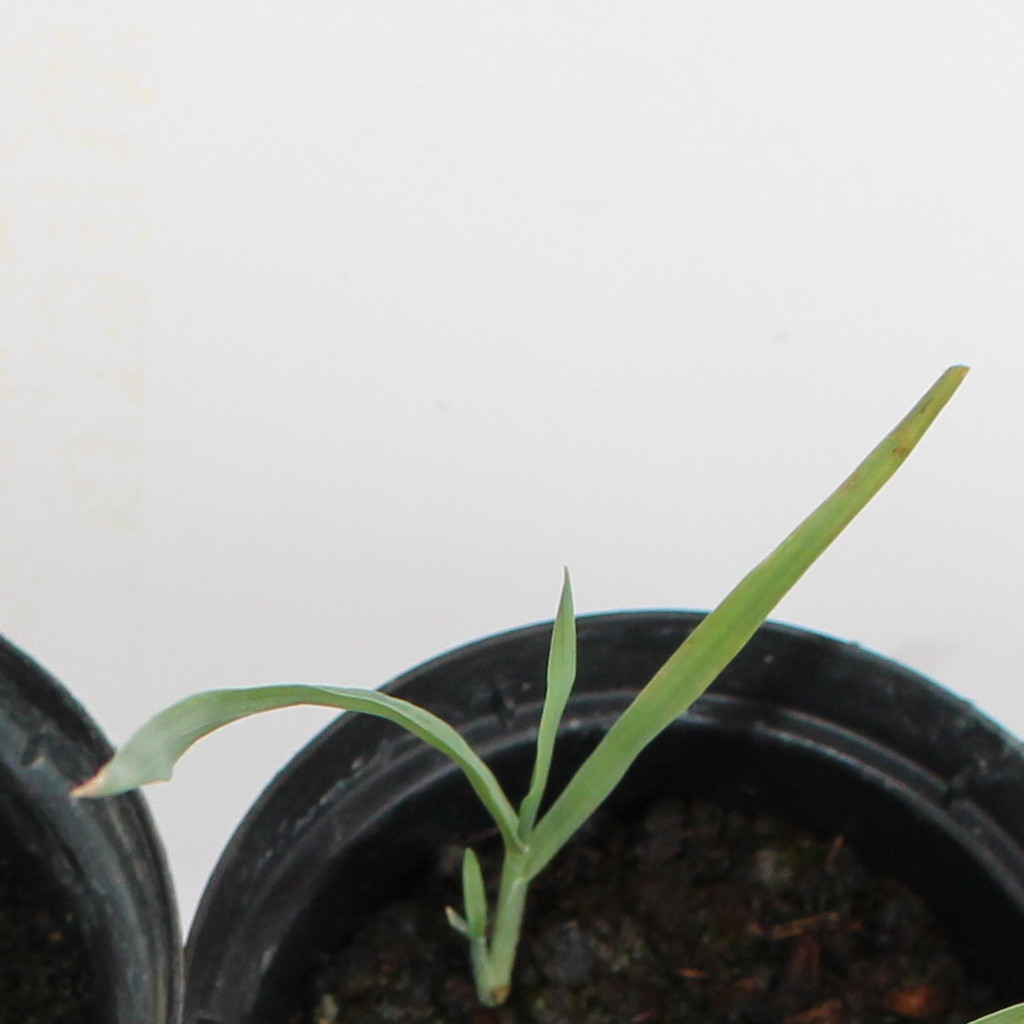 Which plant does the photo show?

Avena sterilis
